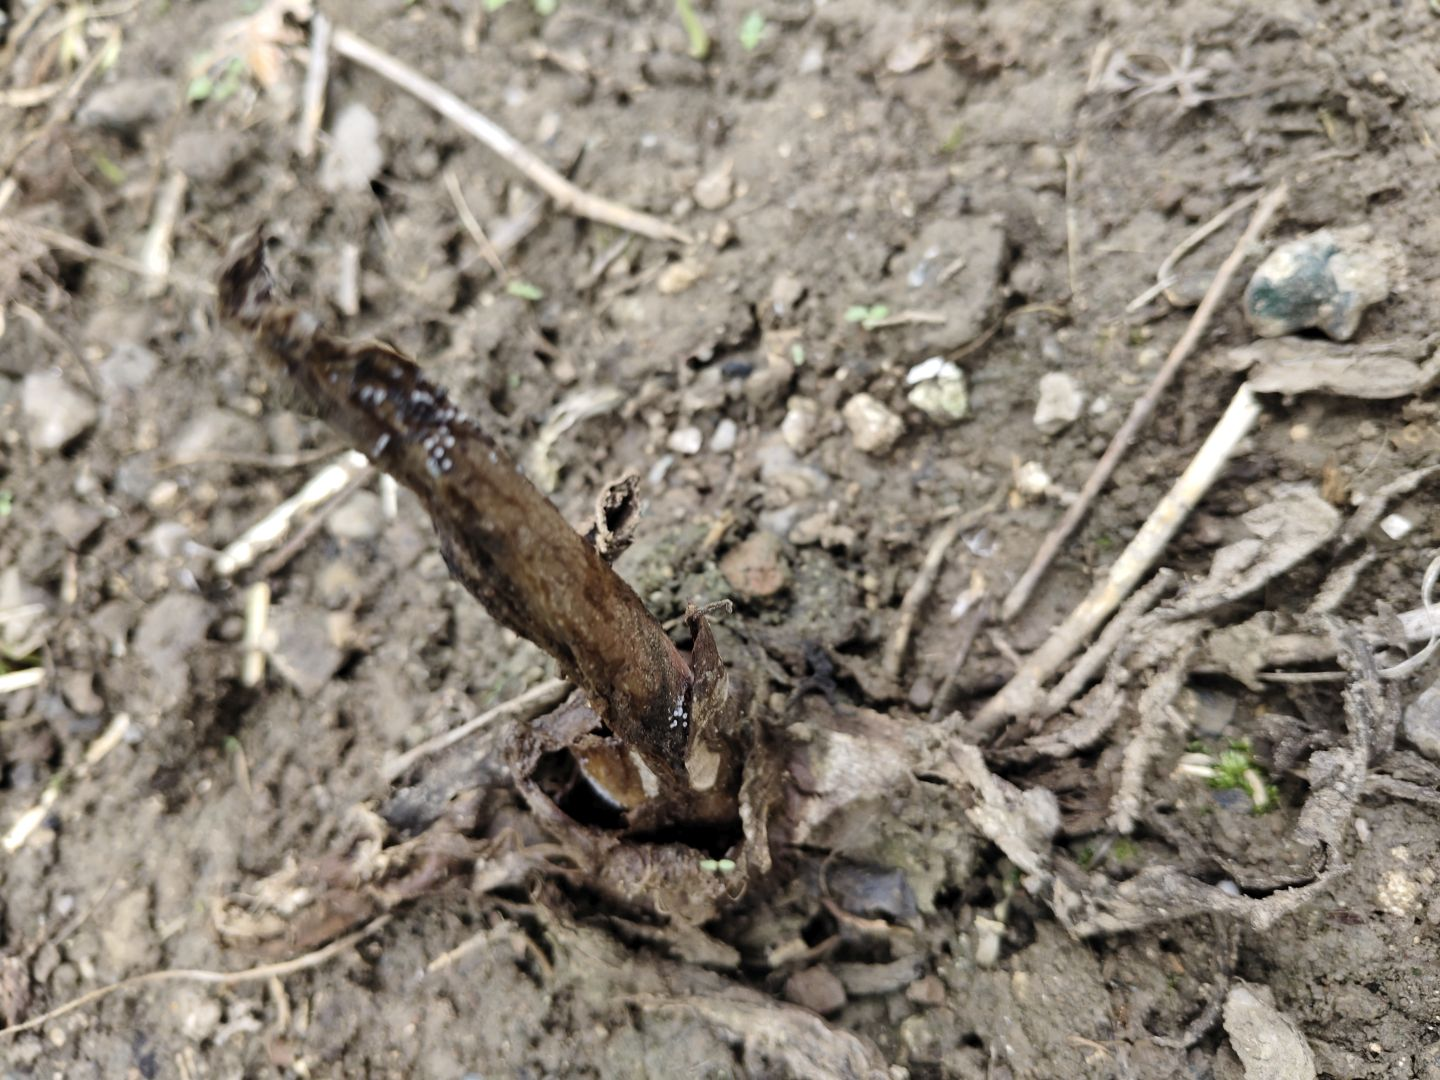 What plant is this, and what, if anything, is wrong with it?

taro, root rot
